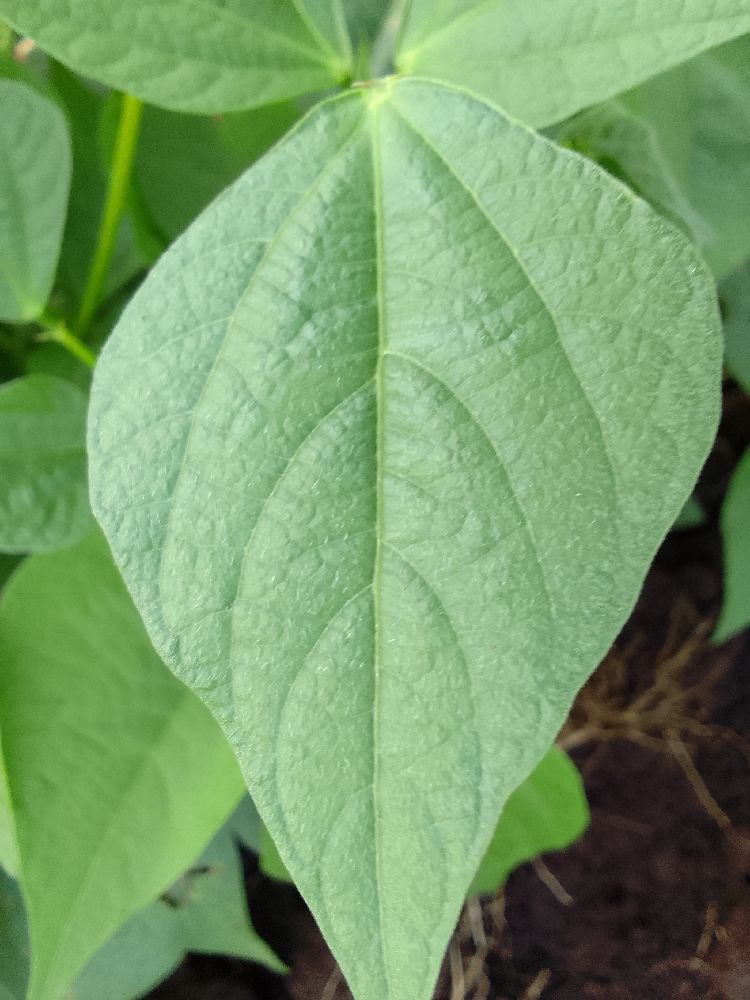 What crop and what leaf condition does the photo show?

common bean, healthy
